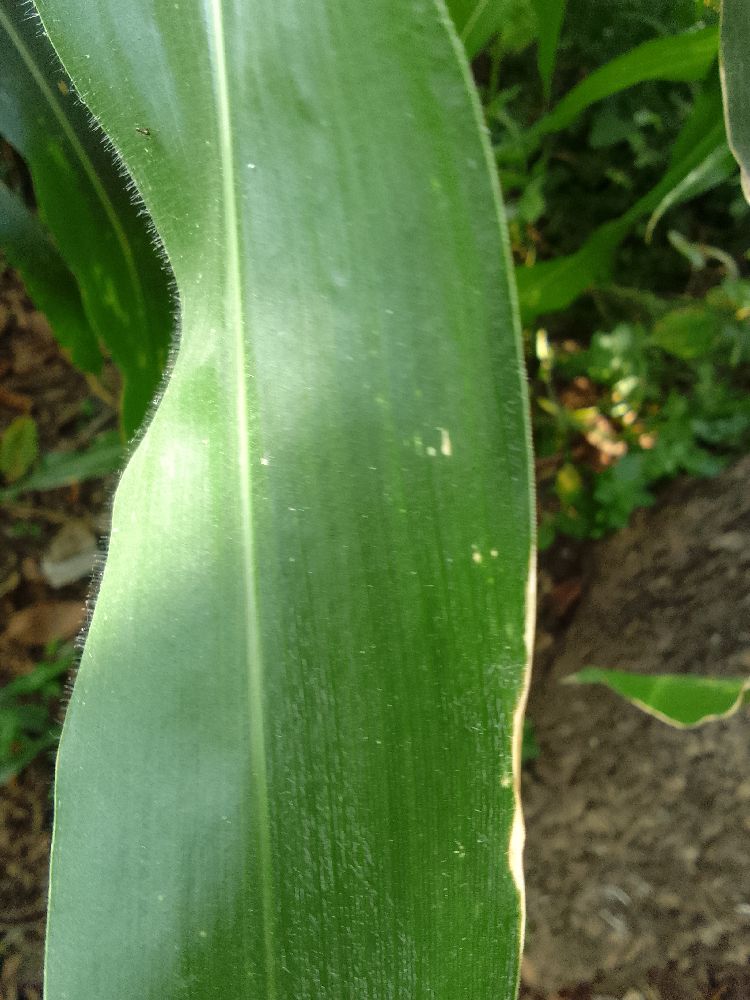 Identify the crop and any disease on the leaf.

maize, healthy
